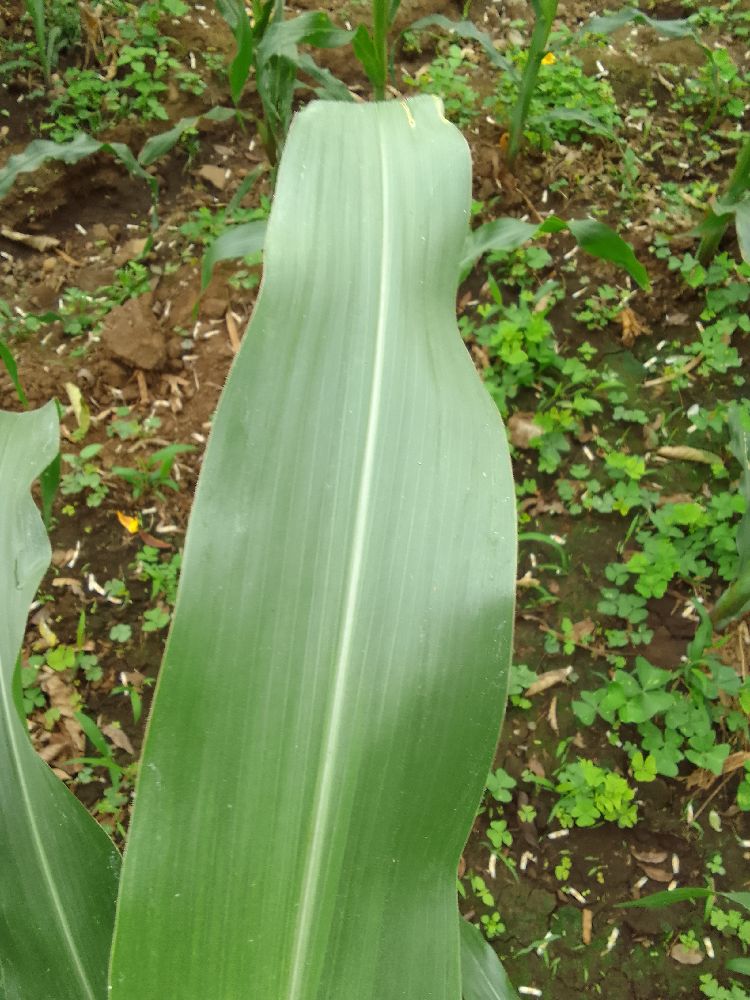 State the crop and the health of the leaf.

maize, healthy
